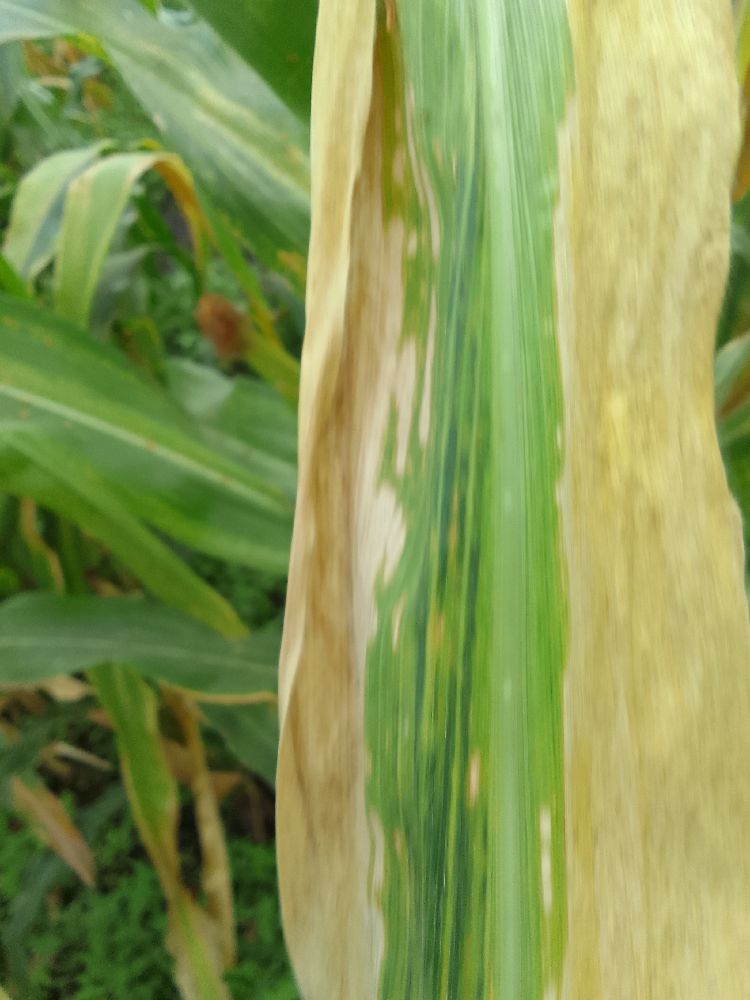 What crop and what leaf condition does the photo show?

maize, maize lethal necrosis
